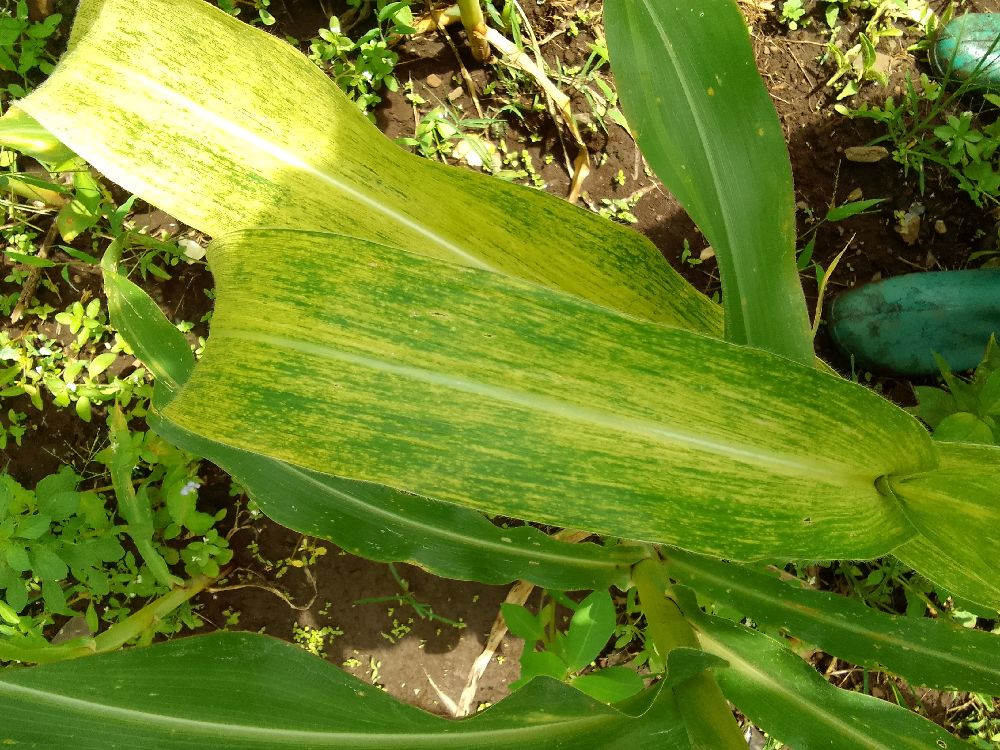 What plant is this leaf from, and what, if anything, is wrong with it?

maize, maize lethal necrosis
